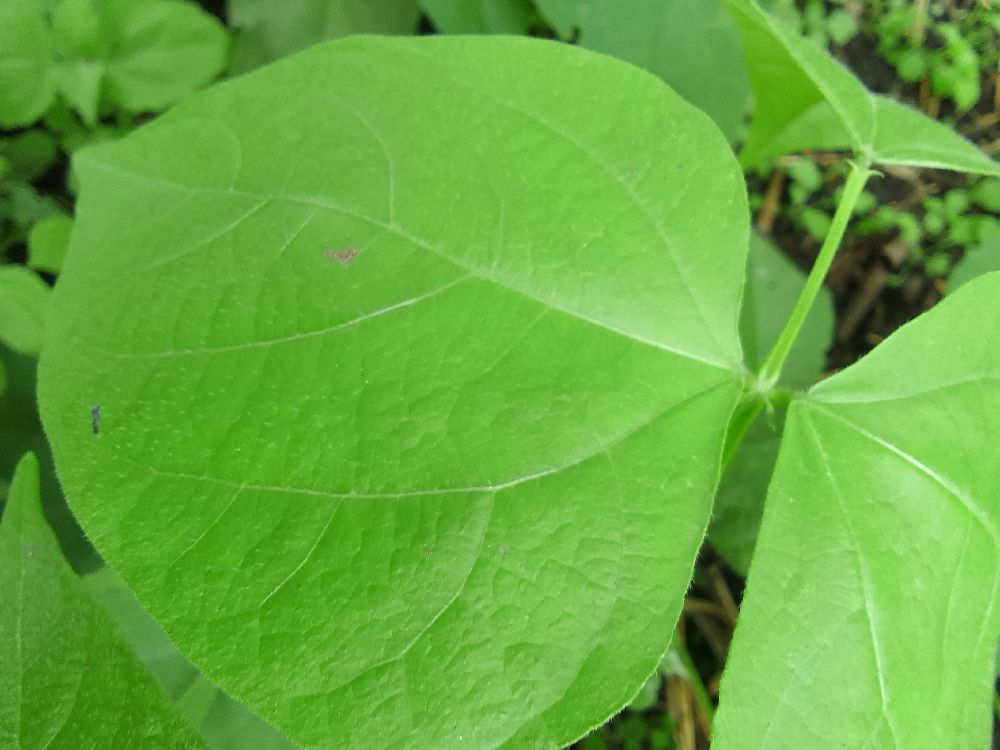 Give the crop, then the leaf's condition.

common bean, healthy
